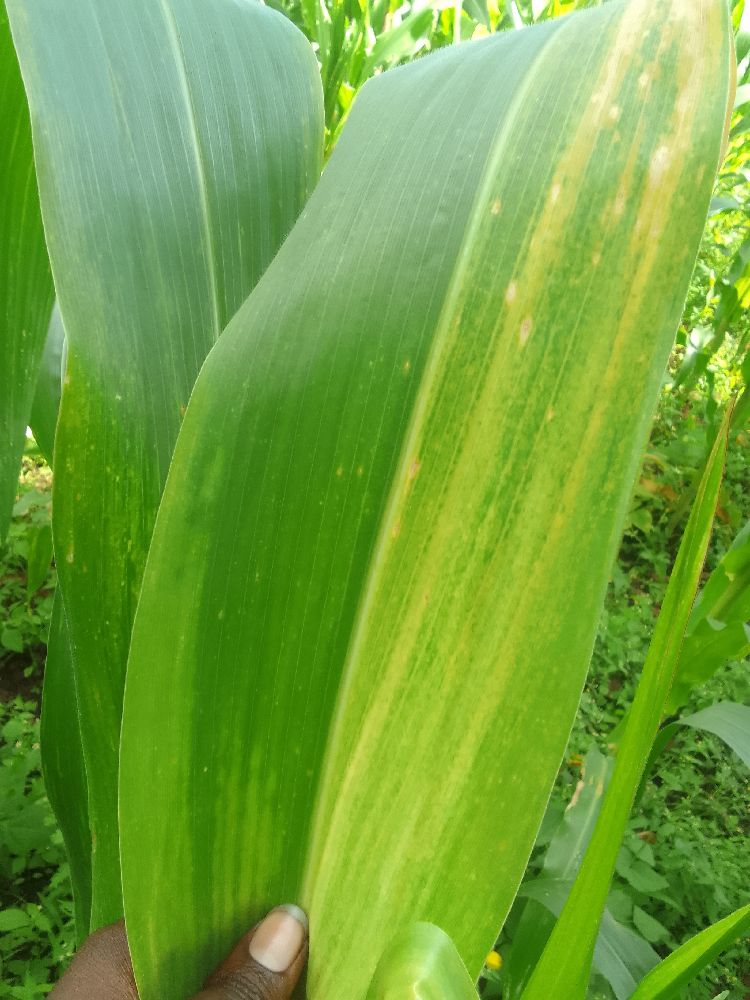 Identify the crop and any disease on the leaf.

maize, maize lethal necrosis
